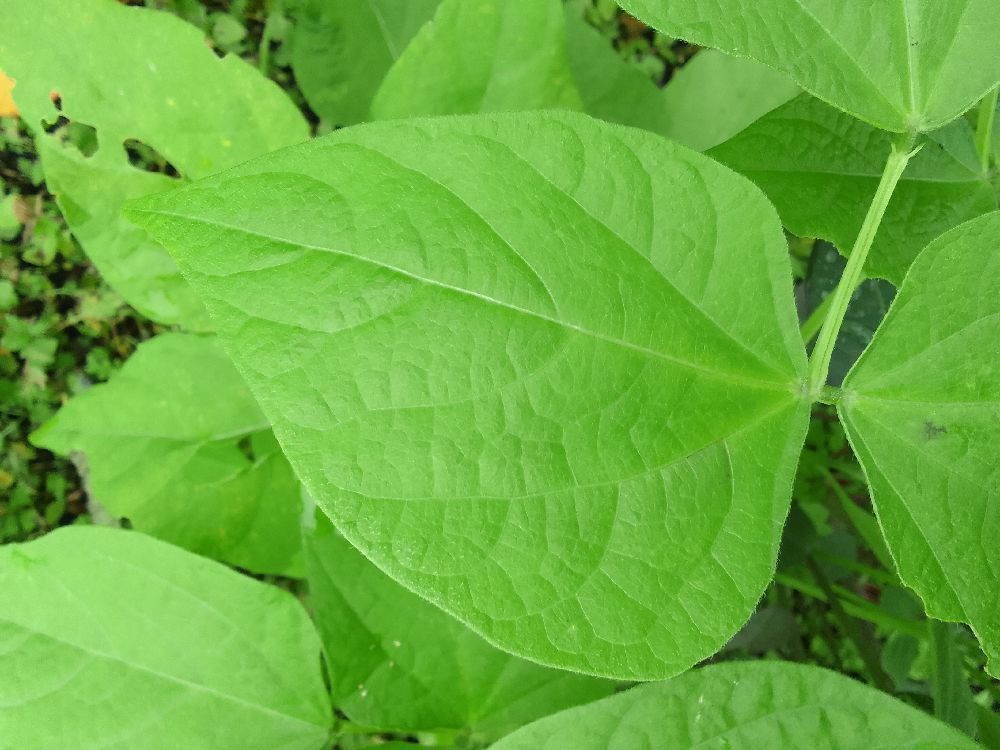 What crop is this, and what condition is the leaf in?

common bean, healthy
